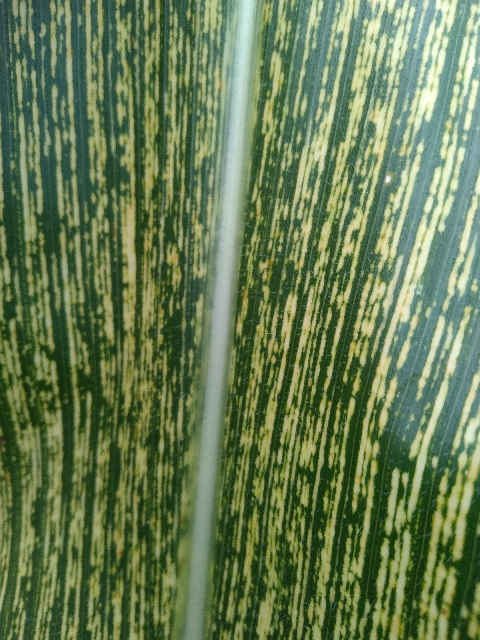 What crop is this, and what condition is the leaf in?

maize, maize streak virus
